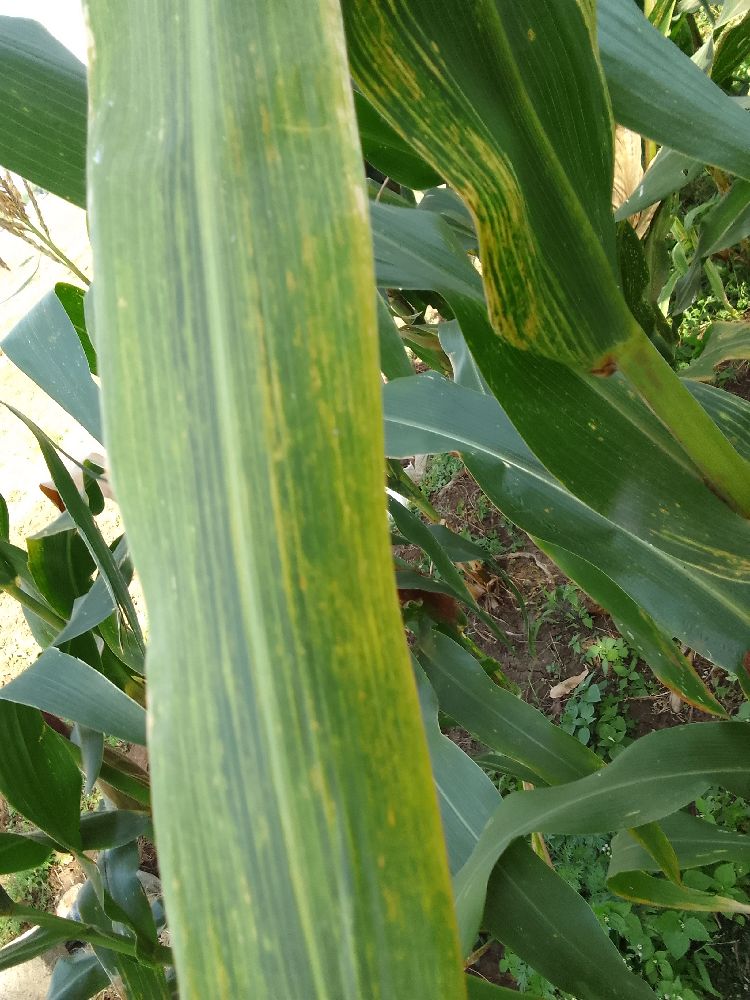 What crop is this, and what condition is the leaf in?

maize, maize lethal necrosis
